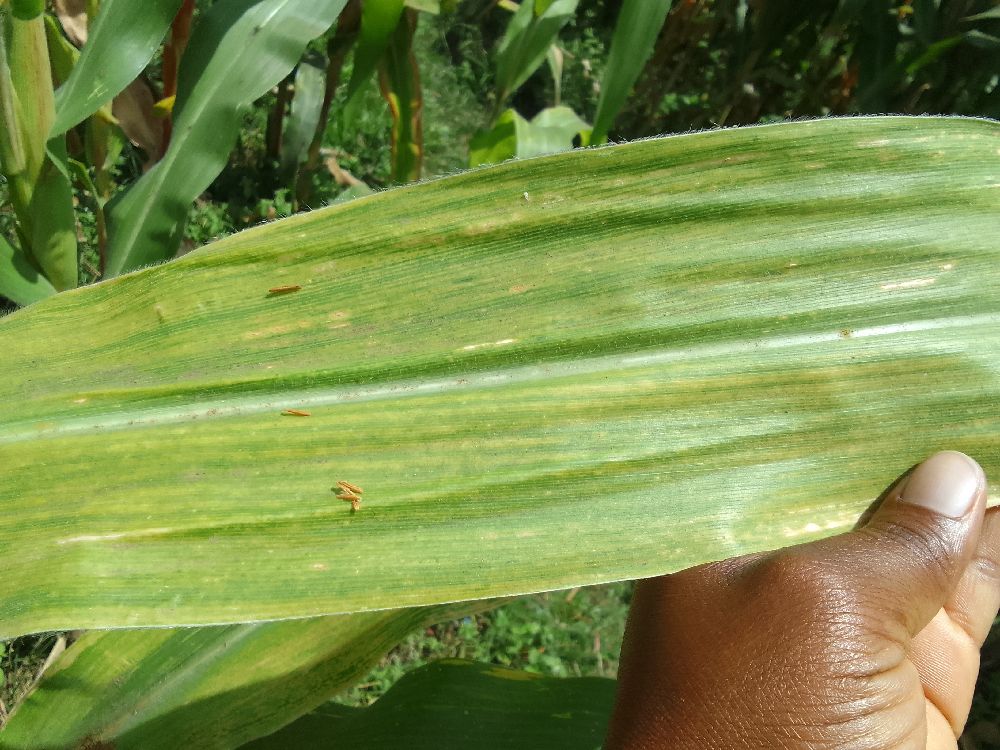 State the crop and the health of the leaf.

maize, maize lethal necrosis
